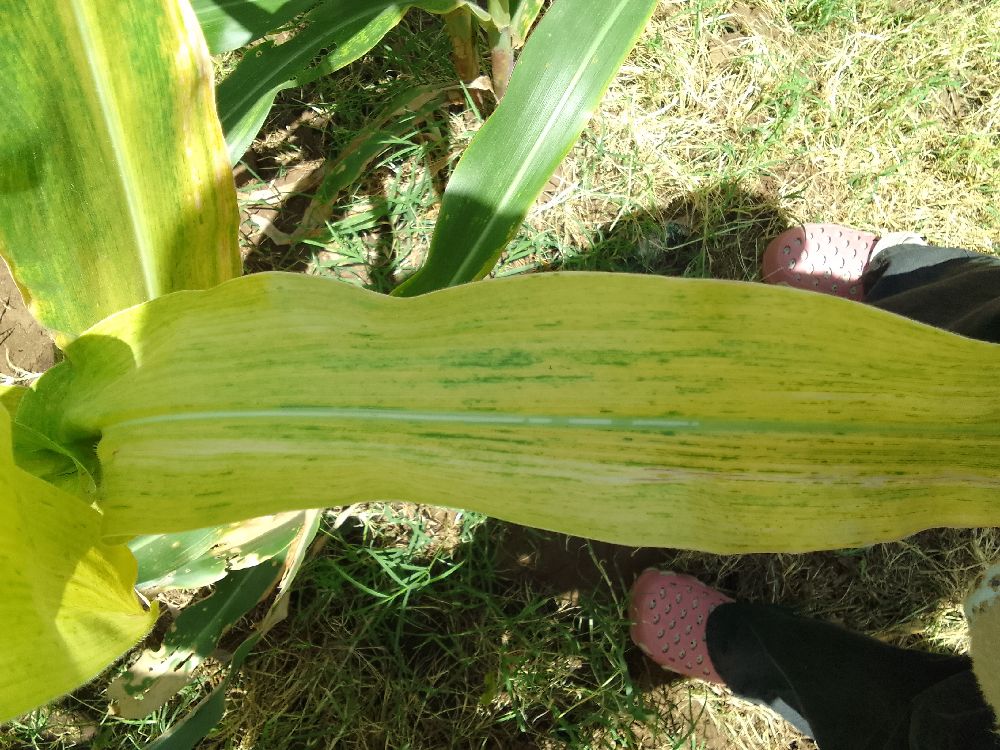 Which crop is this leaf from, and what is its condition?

maize, maize lethal necrosis
